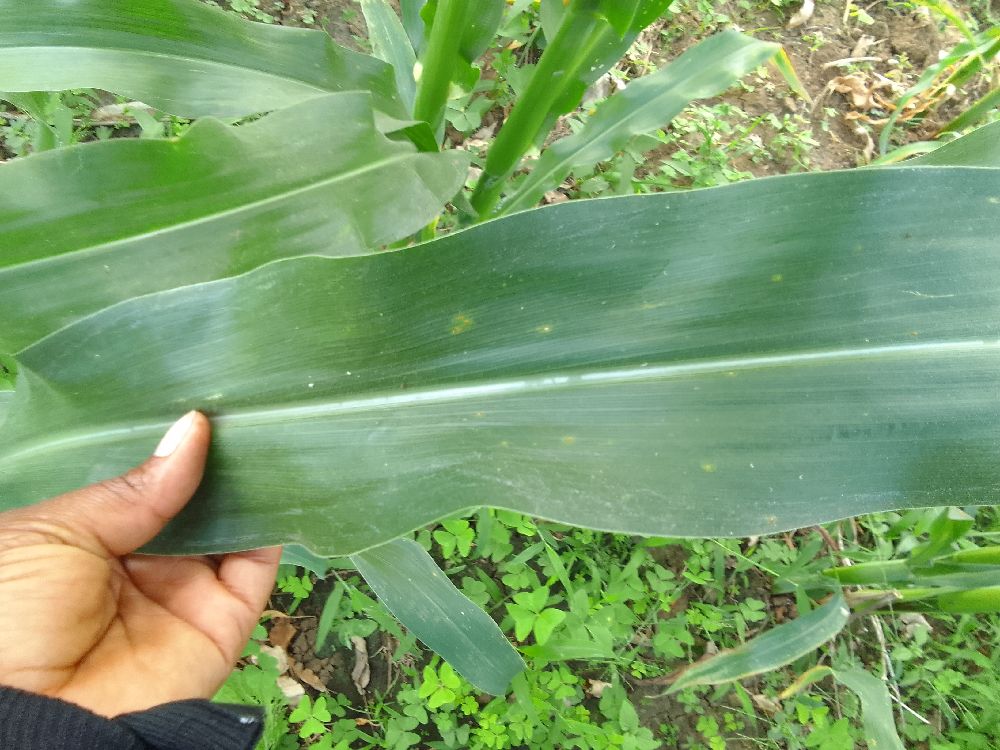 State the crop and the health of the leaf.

maize, healthy
